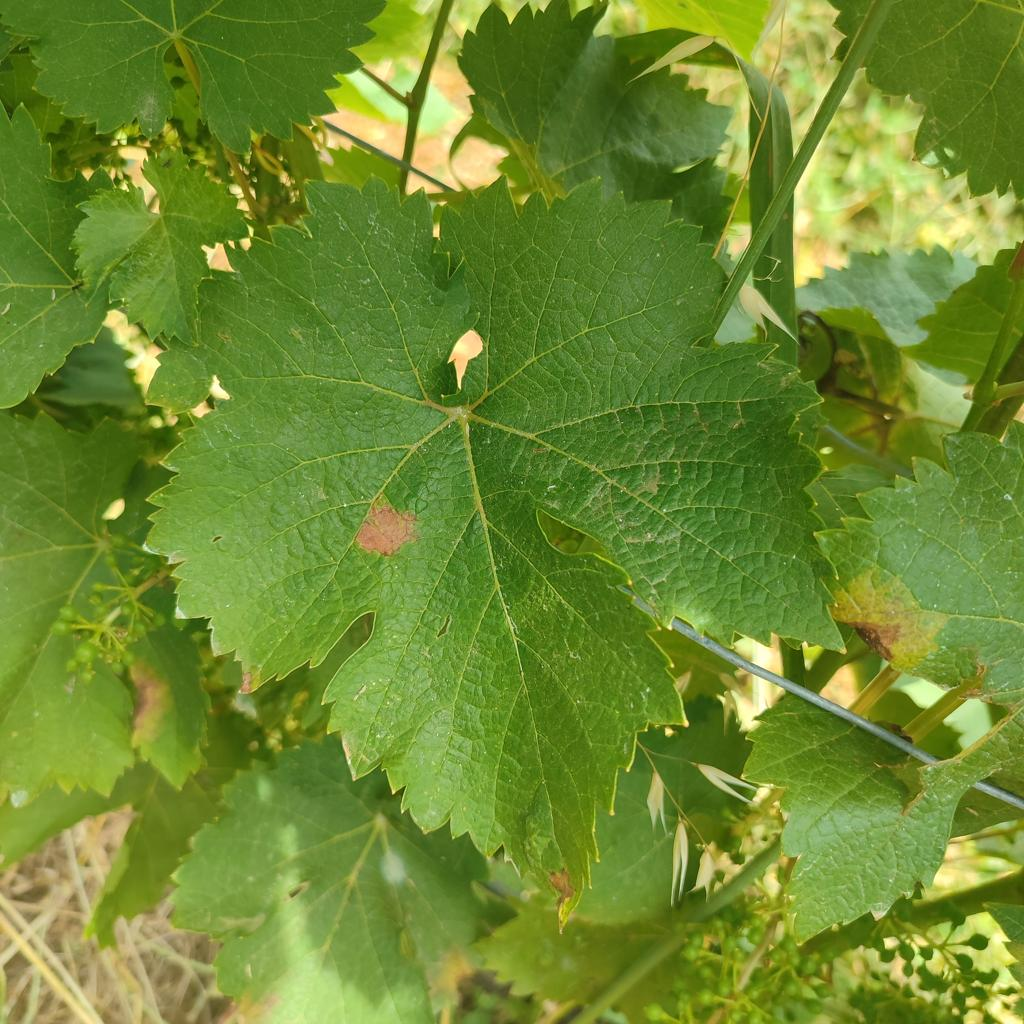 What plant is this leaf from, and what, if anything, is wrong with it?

grapevine, downy mildew
